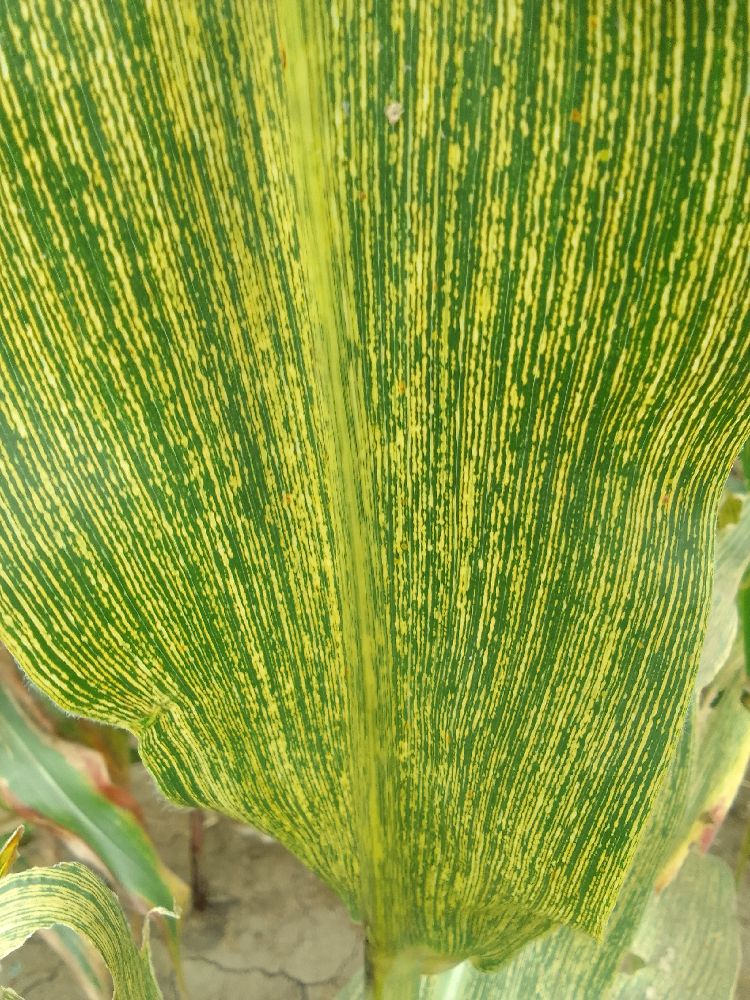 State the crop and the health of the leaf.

maize, maize streak virus
